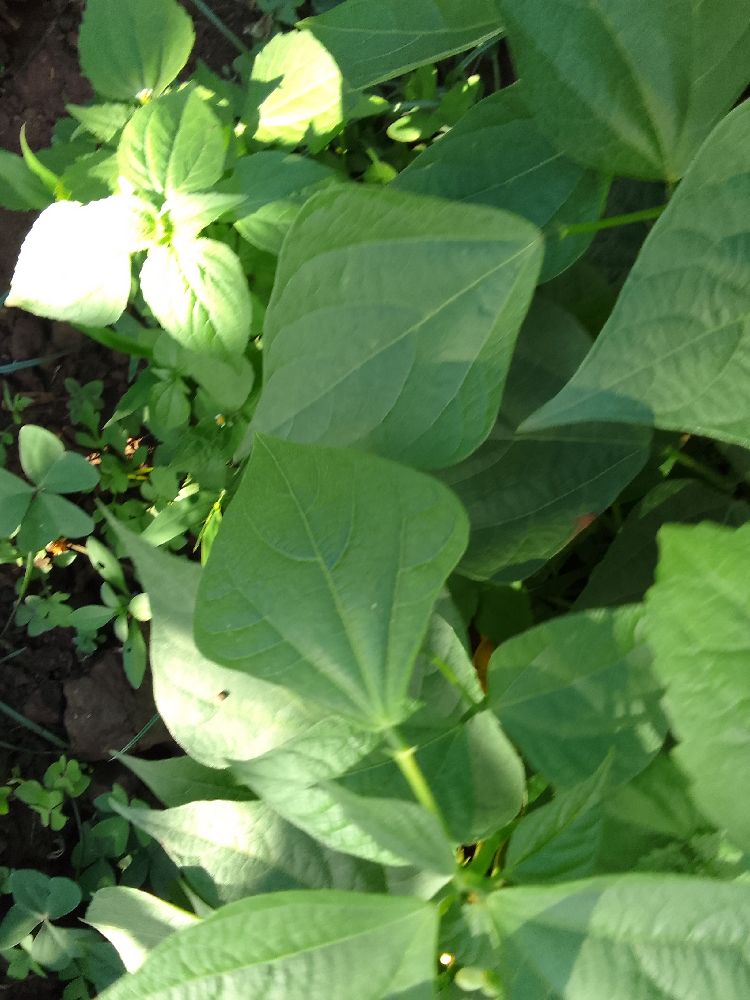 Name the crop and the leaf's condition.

common bean, healthy
